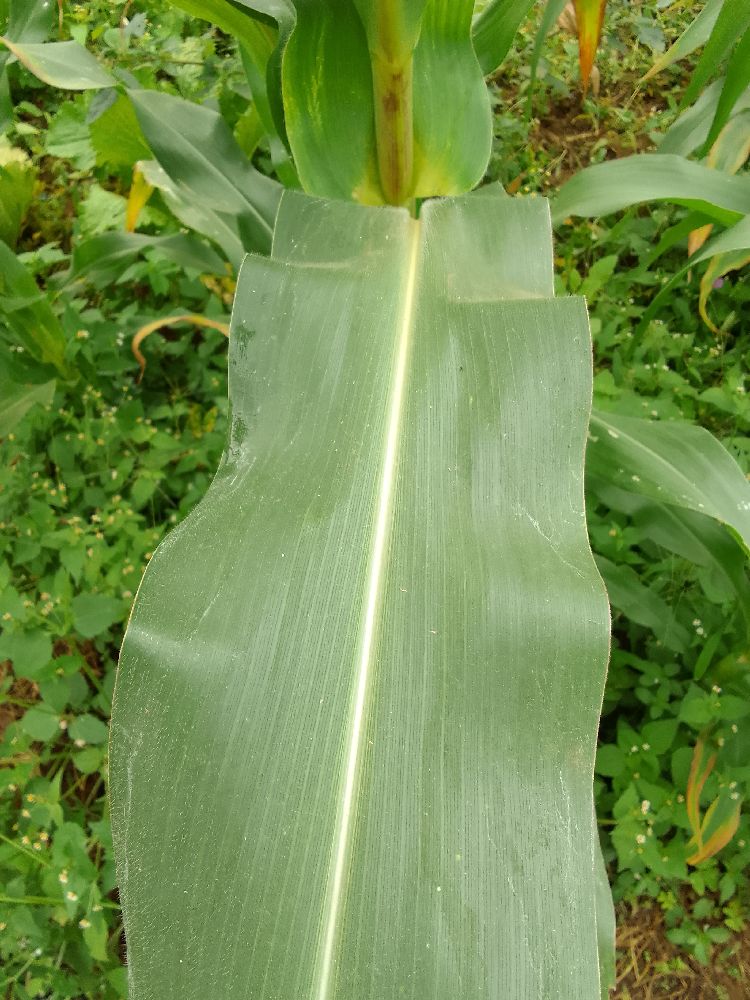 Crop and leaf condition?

maize, healthy
